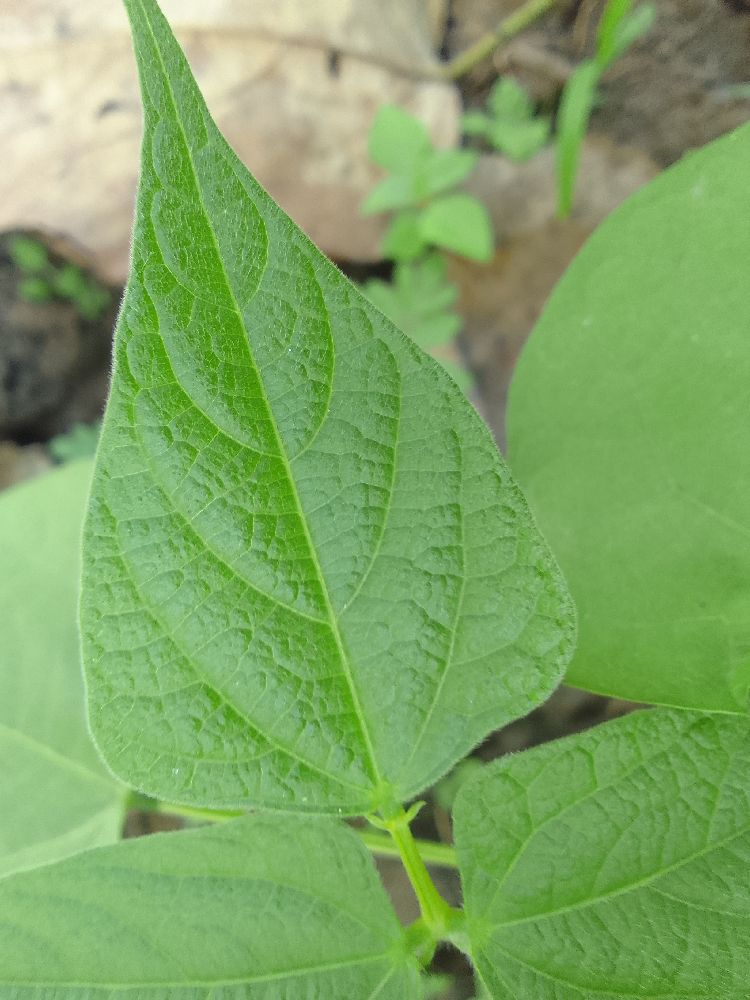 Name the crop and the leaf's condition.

common bean, healthy
